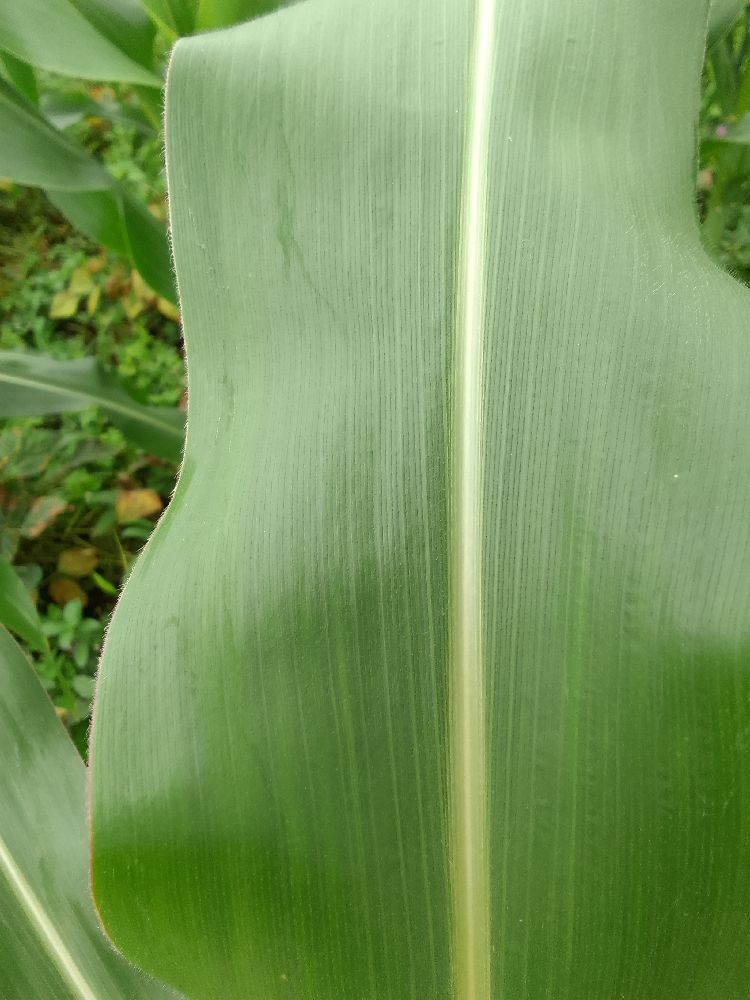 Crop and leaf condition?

maize, healthy
